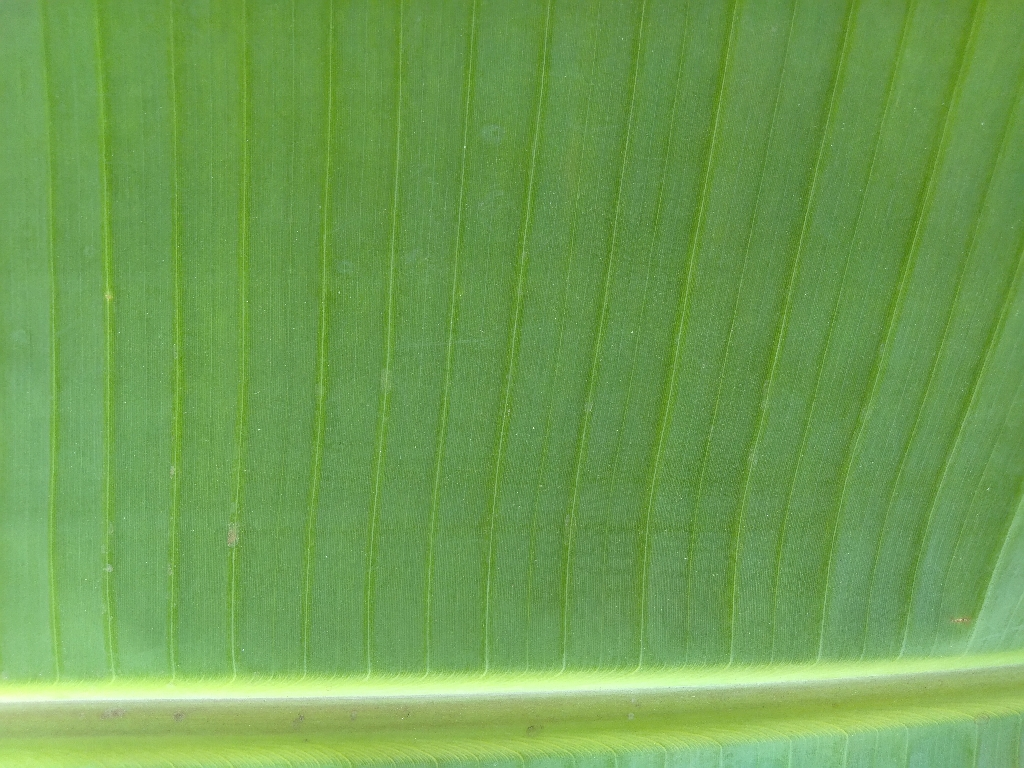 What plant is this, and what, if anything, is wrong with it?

banana, healthy
